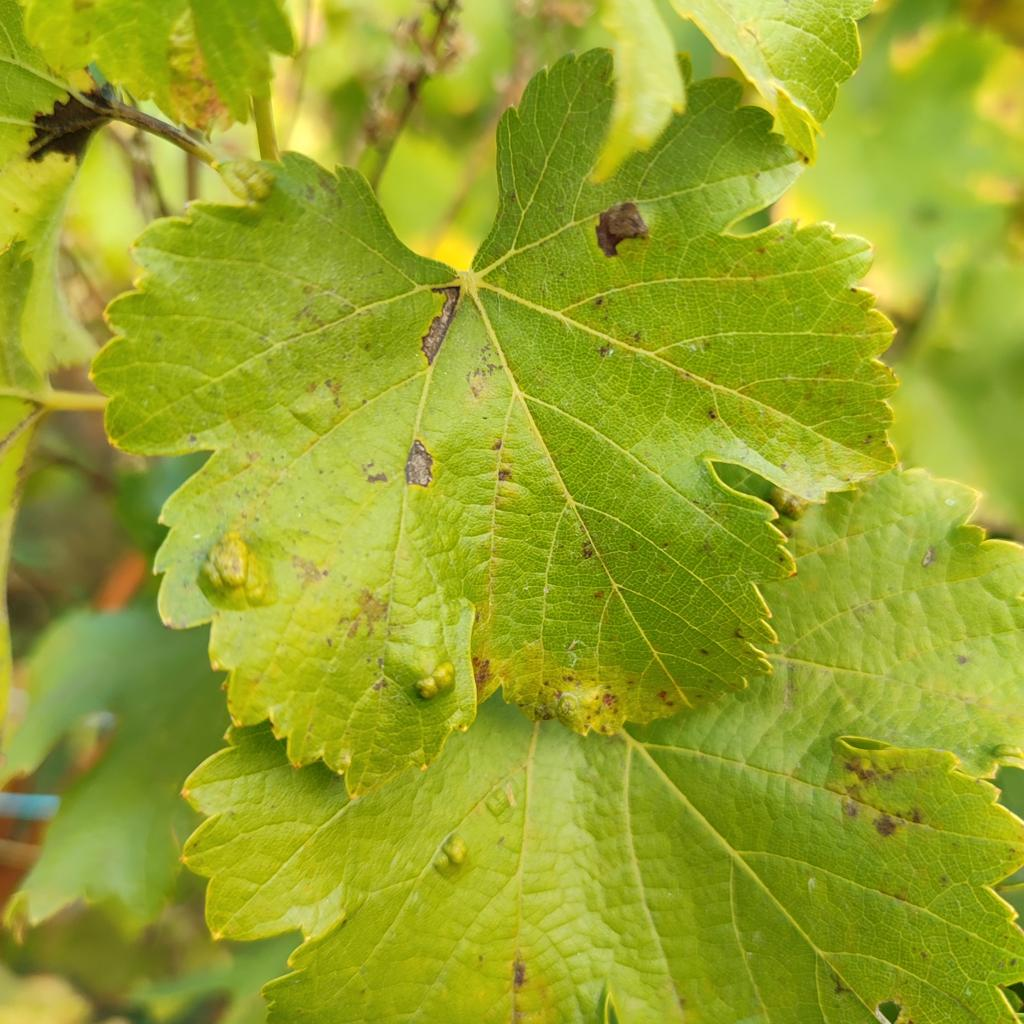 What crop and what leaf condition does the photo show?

grapevine, erineum mite
